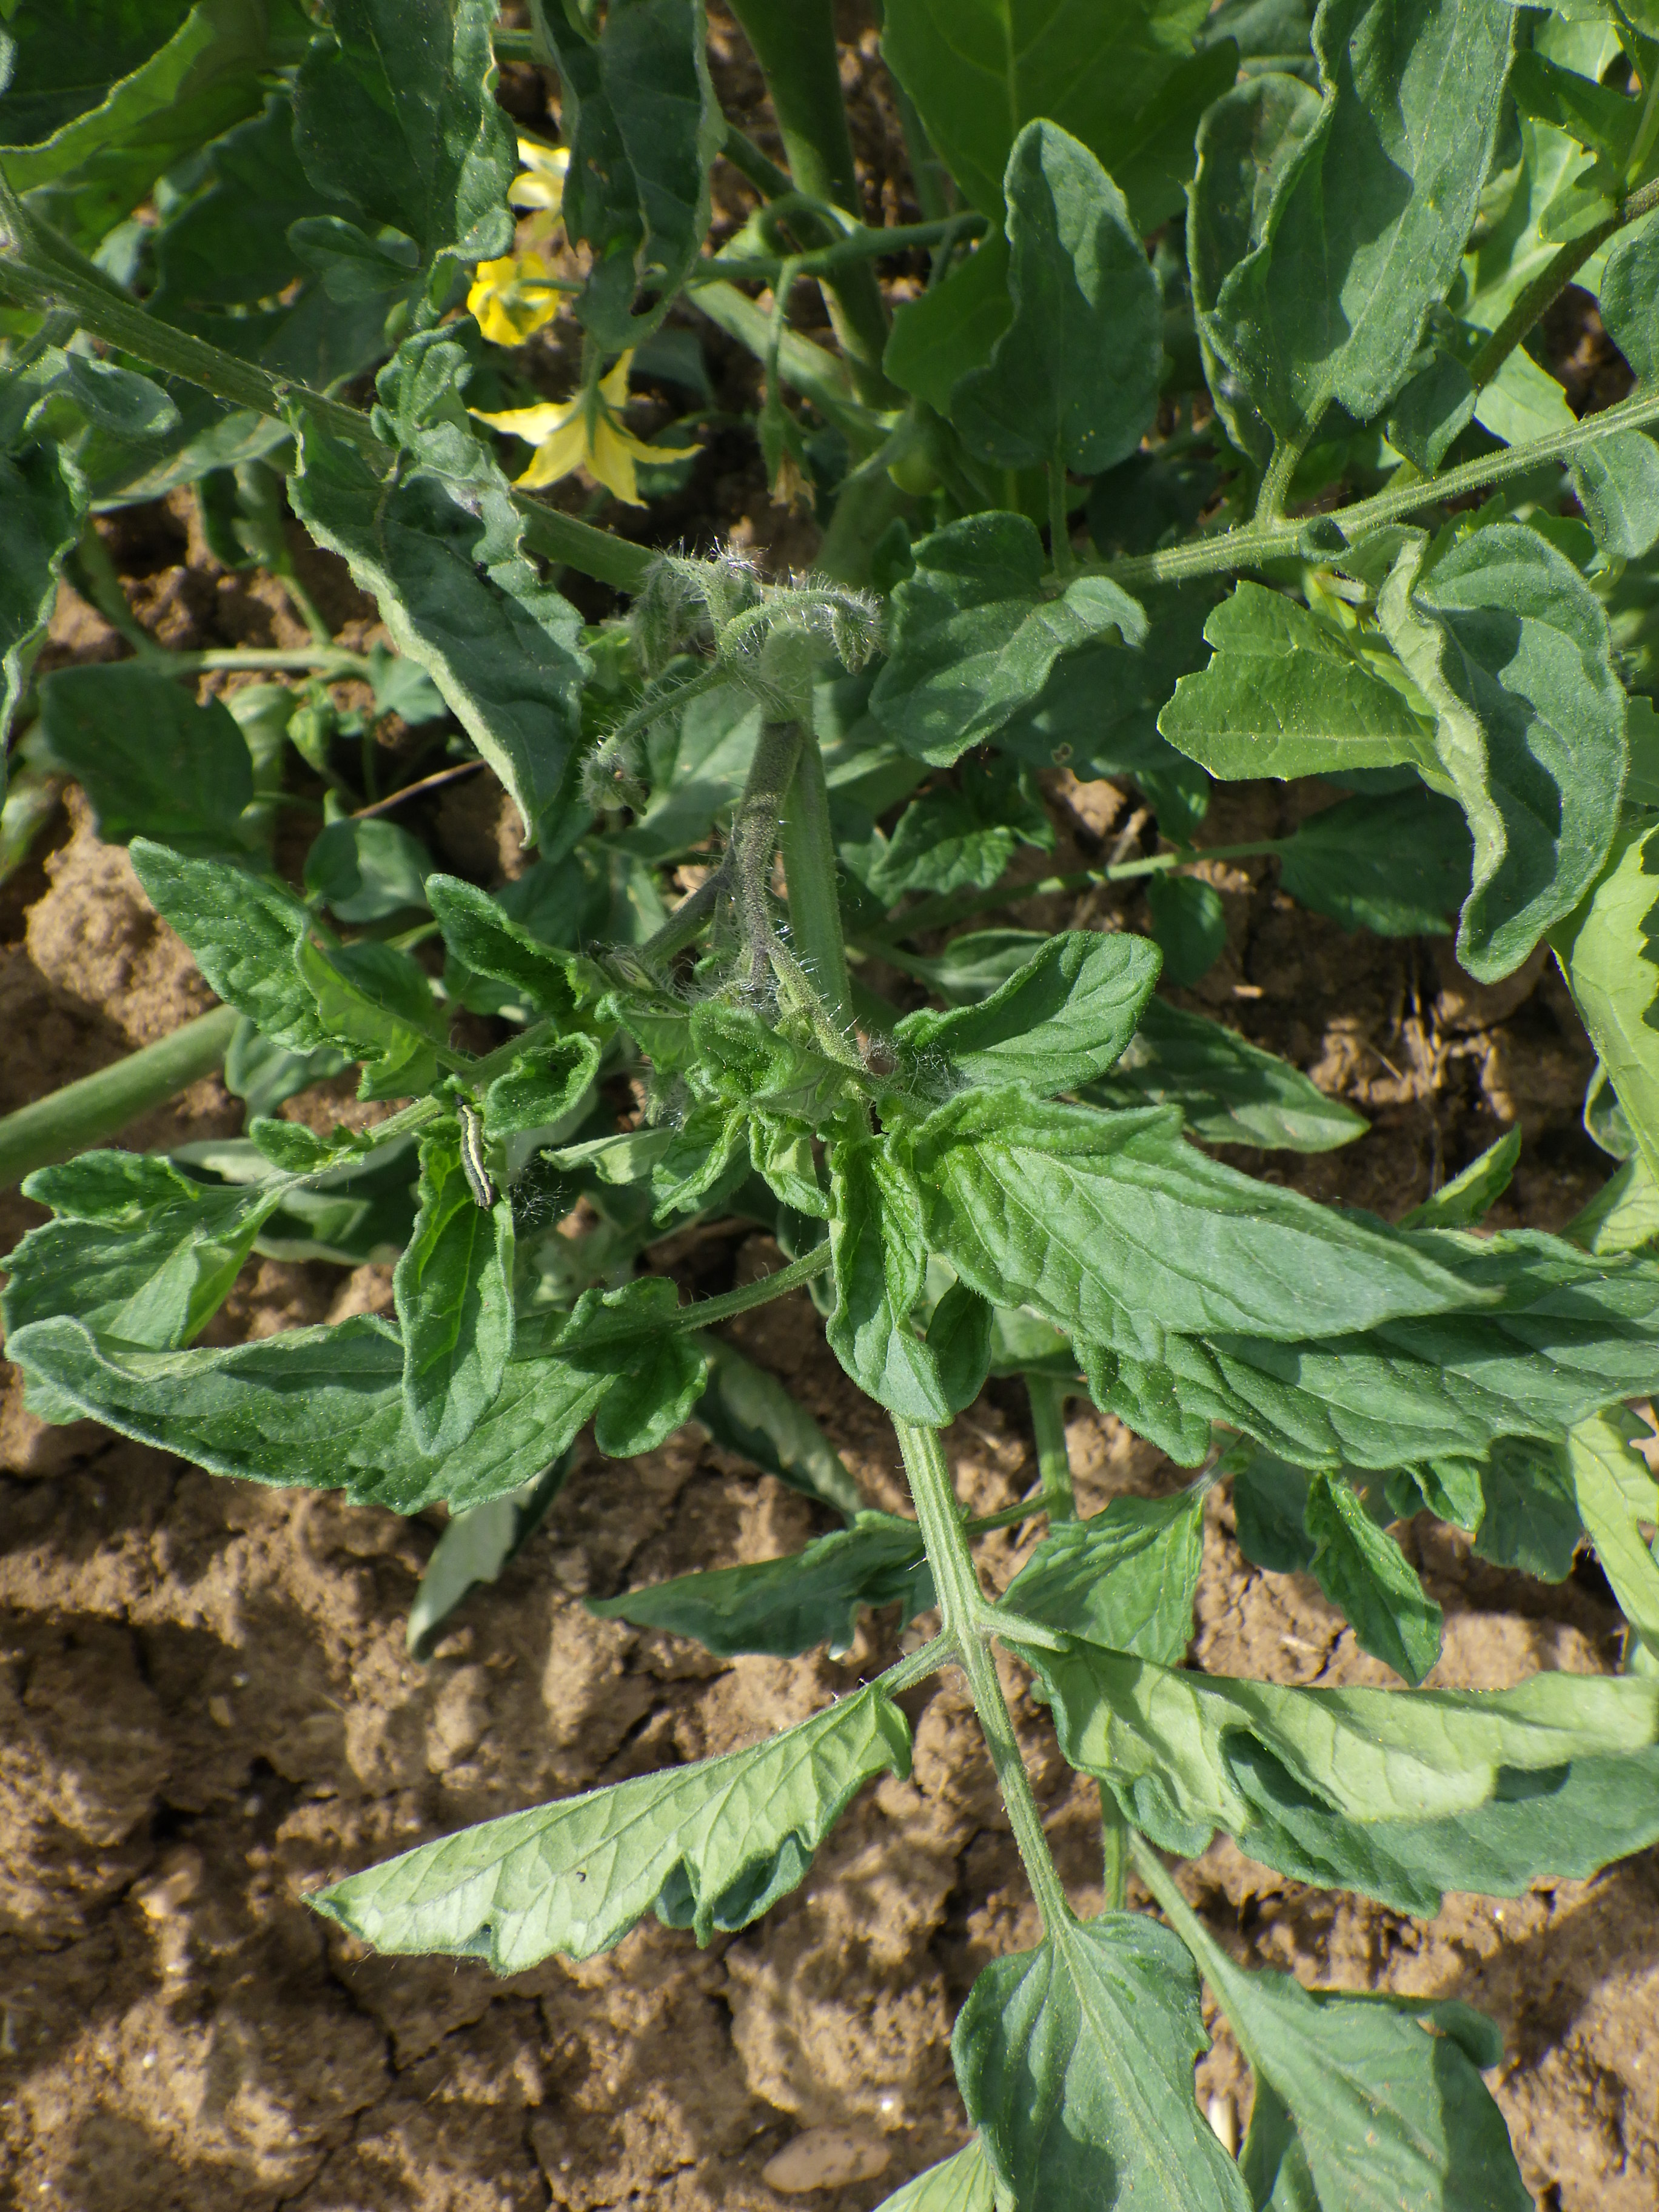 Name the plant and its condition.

tomato, water stress
